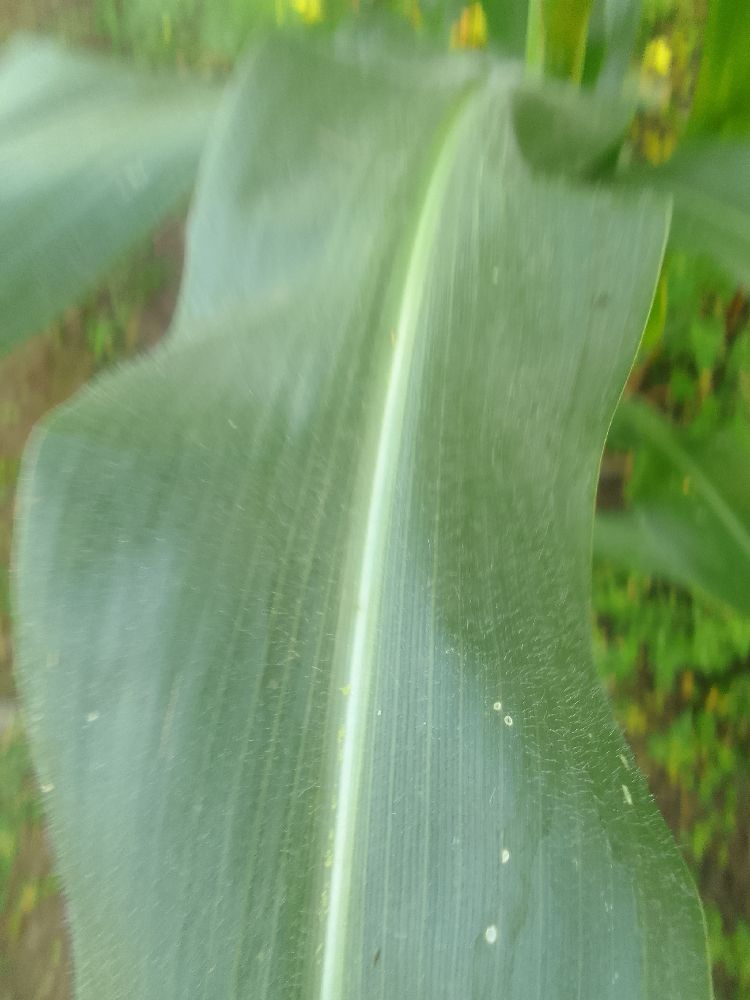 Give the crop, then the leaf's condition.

maize, healthy
